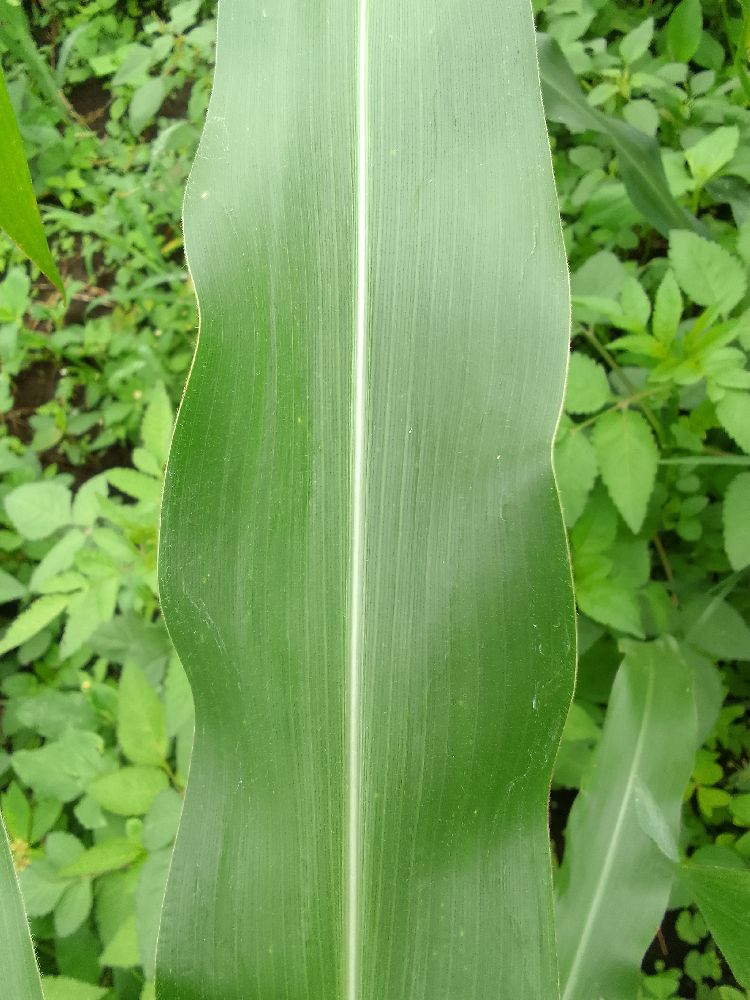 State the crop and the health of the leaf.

maize, healthy
